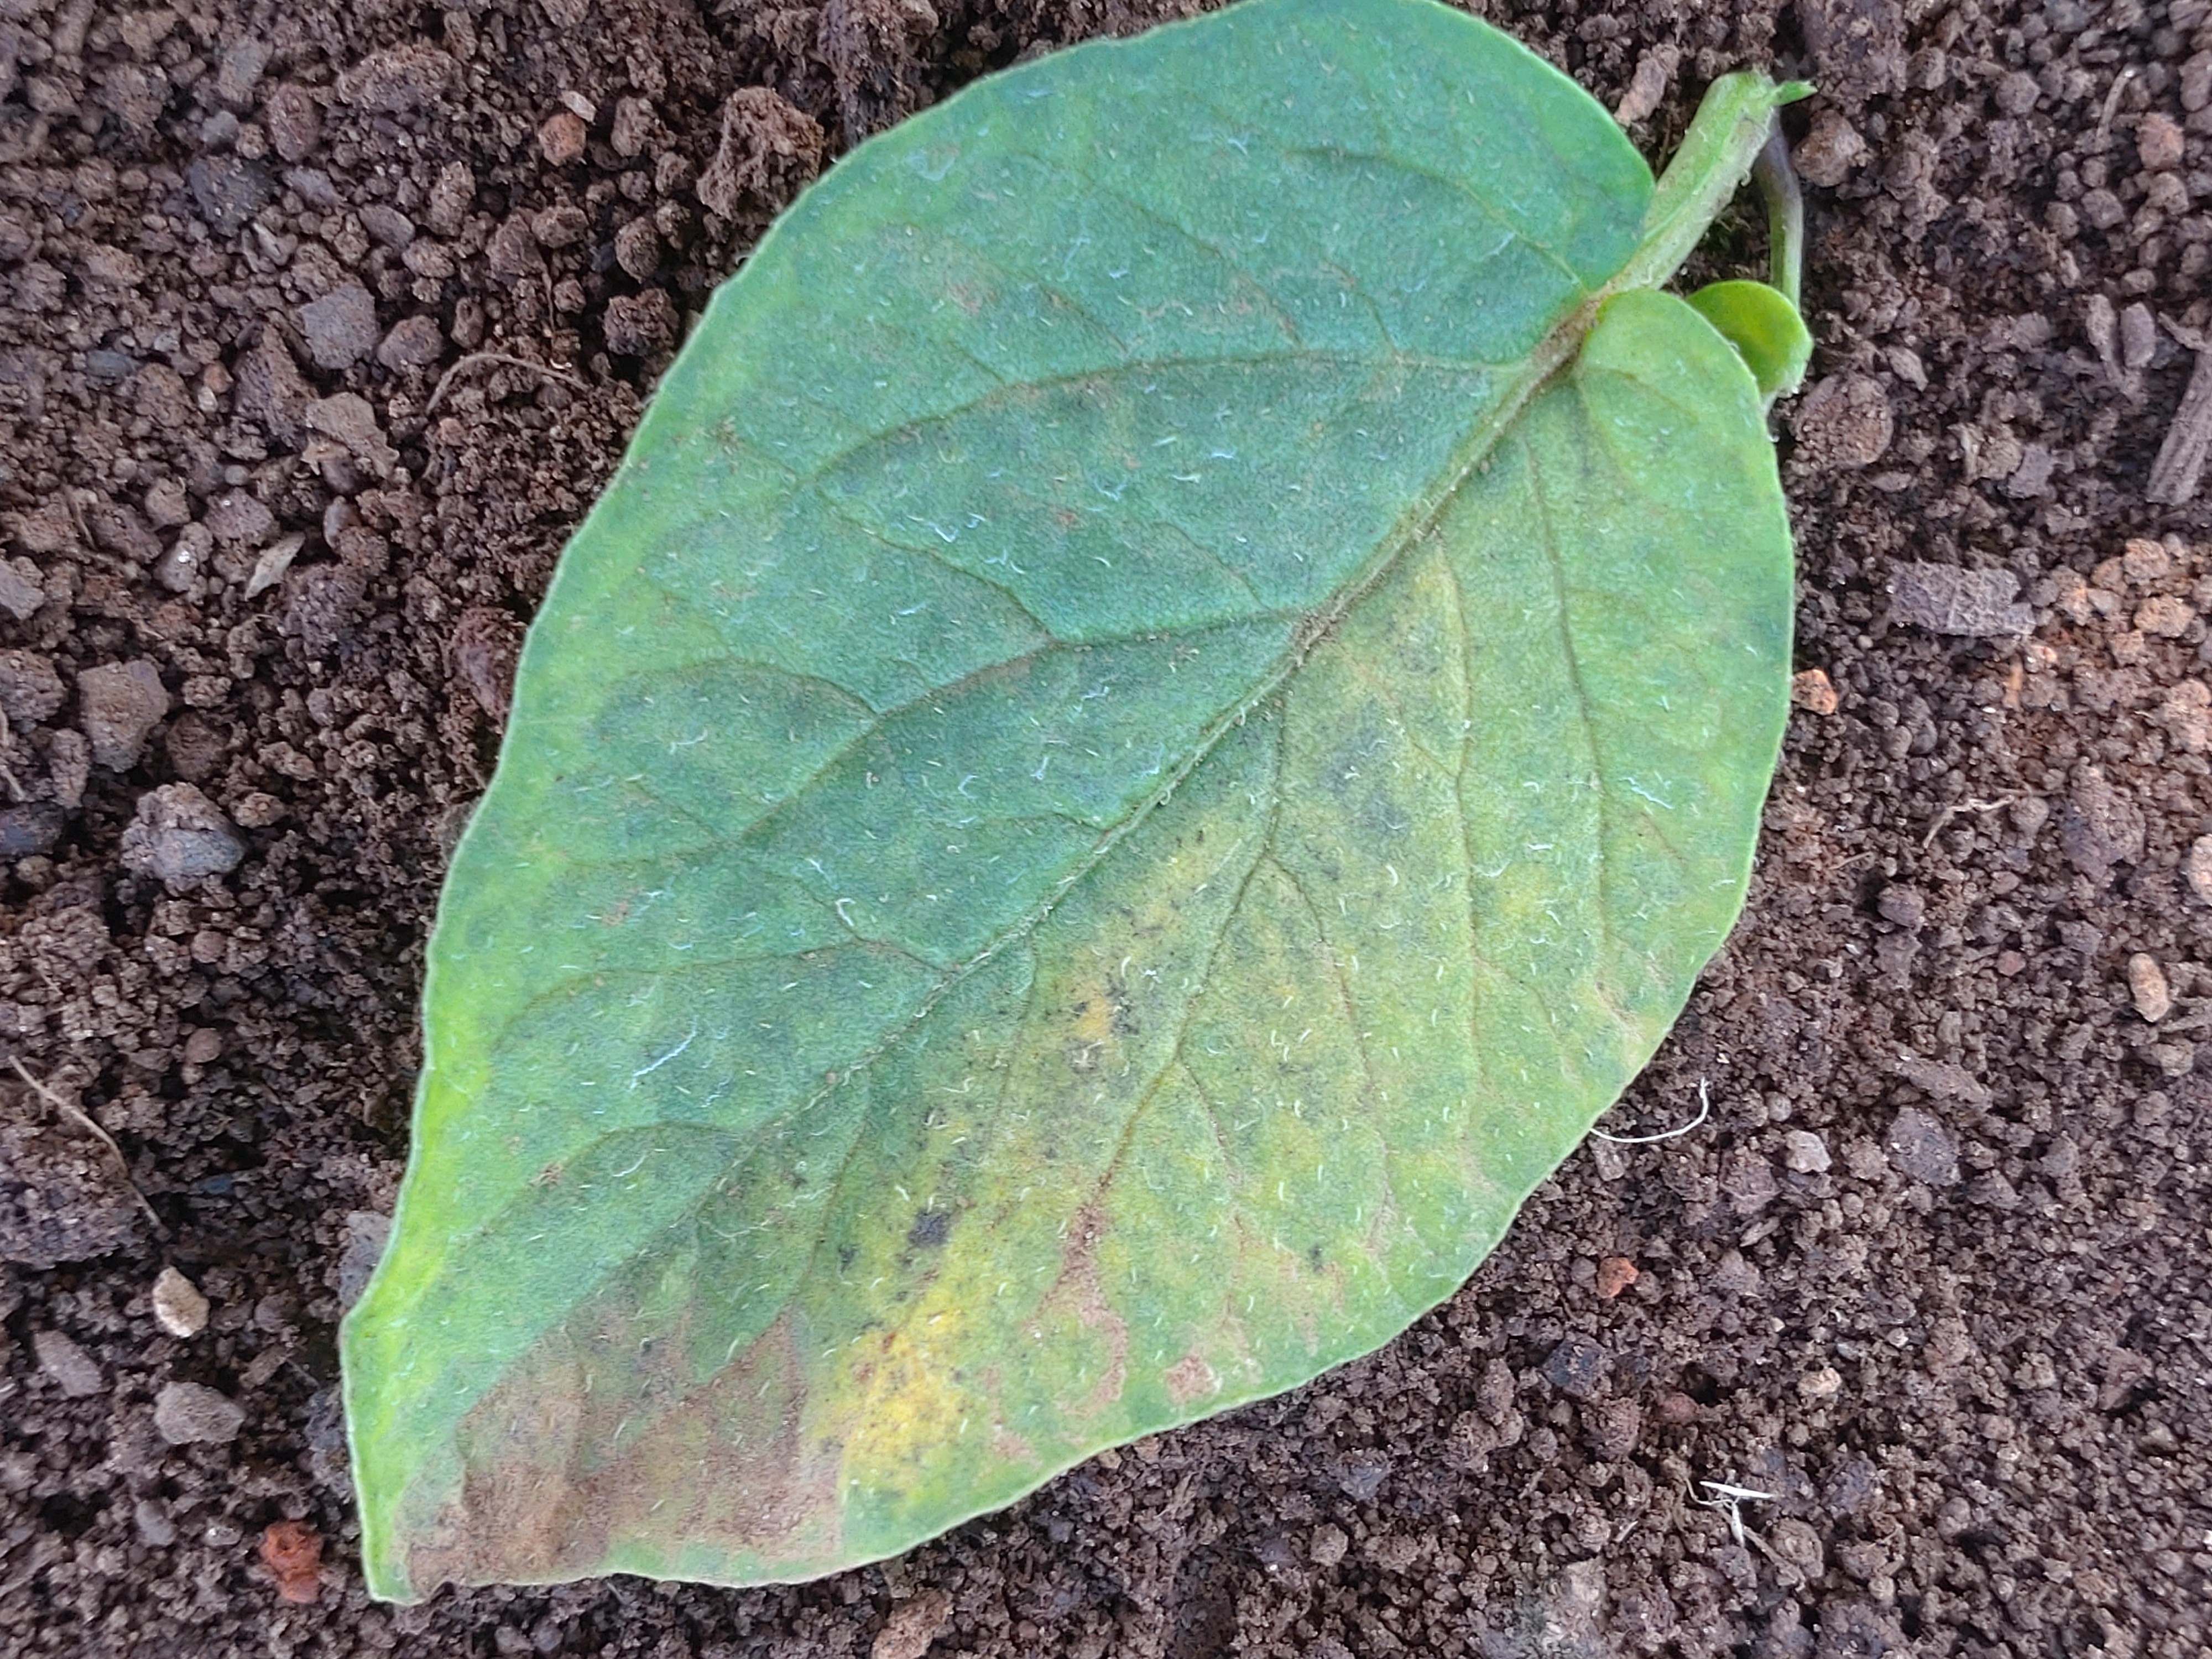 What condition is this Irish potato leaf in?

late blight
